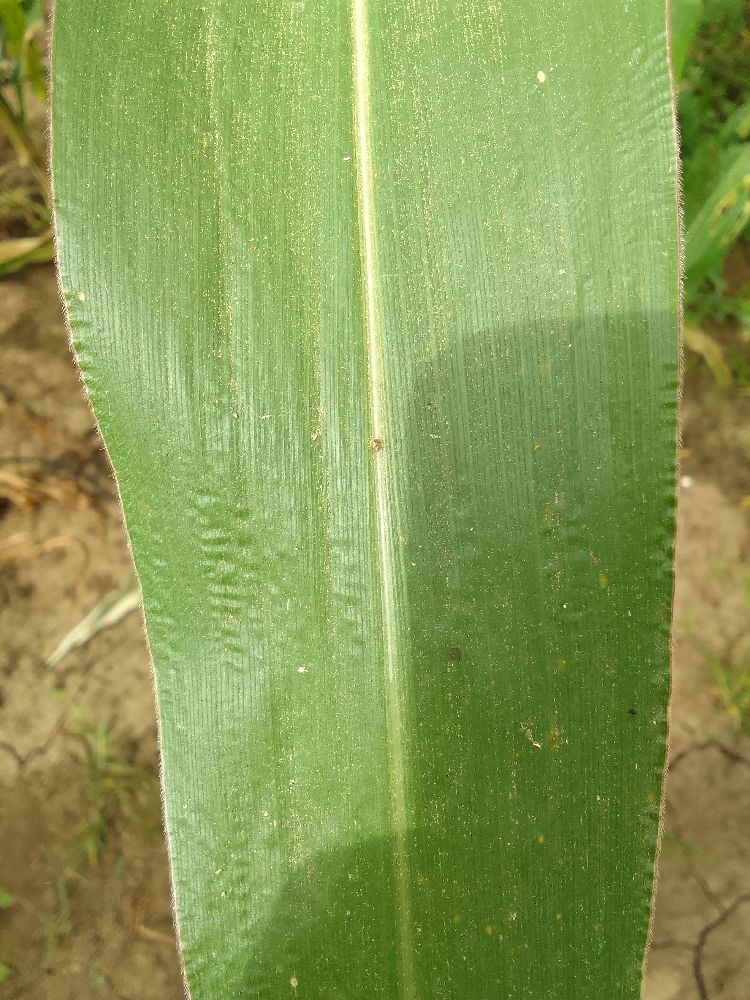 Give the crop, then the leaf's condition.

maize, healthy
